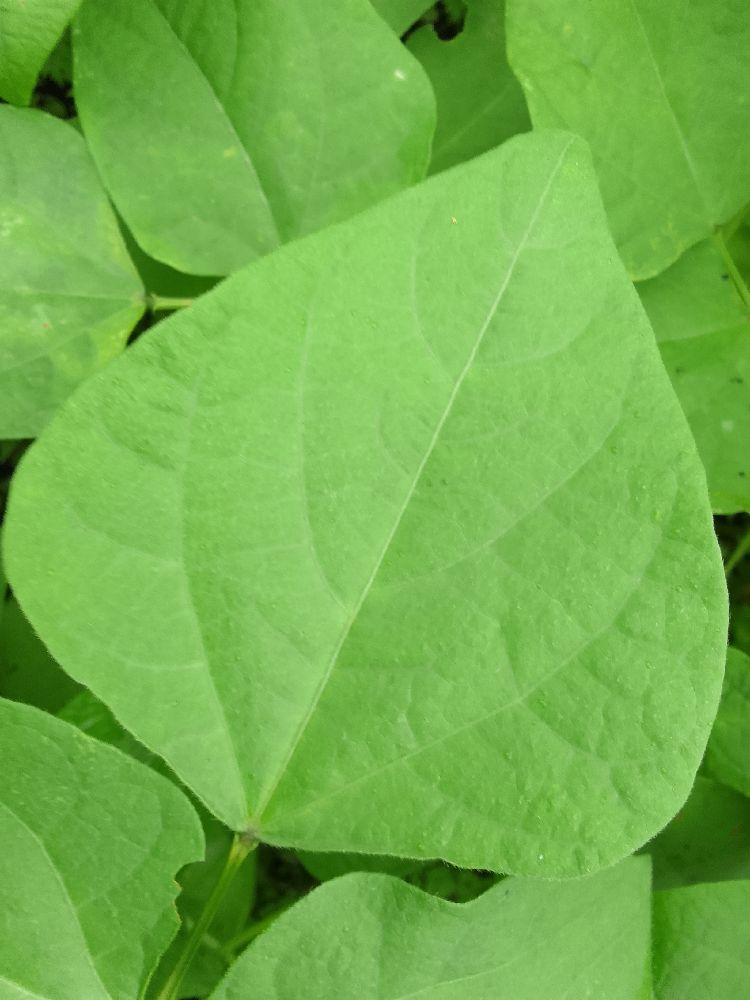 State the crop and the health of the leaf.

common bean, healthy
